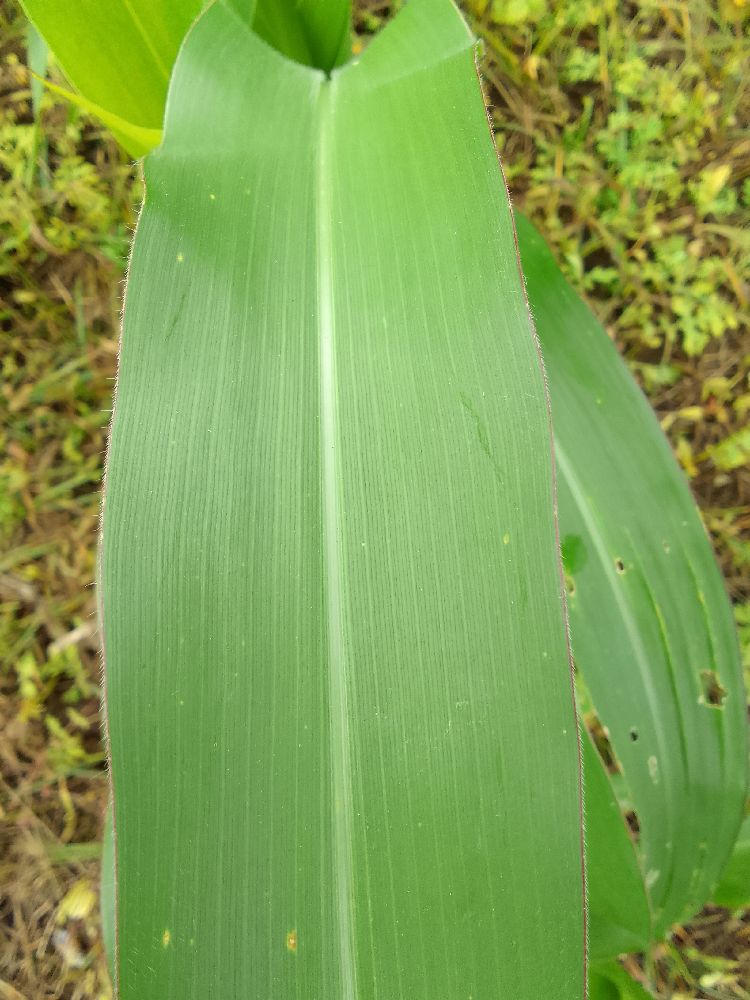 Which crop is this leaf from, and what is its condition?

maize, healthy
